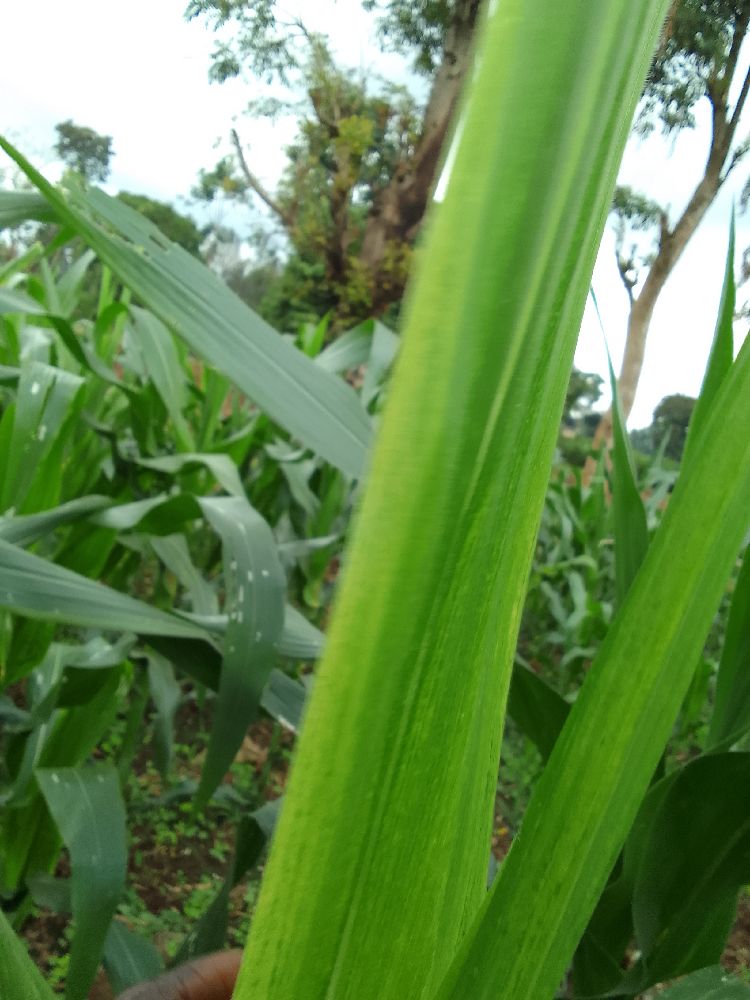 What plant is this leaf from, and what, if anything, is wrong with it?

maize, maize lethal necrosis
